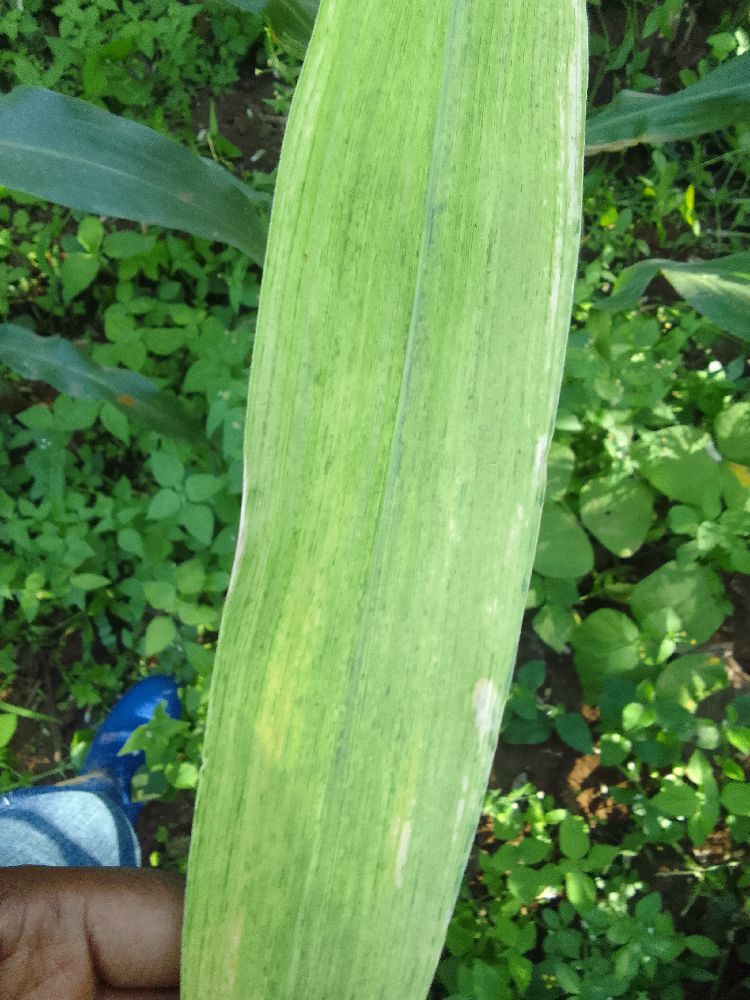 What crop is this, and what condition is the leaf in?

maize, maize lethal necrosis
